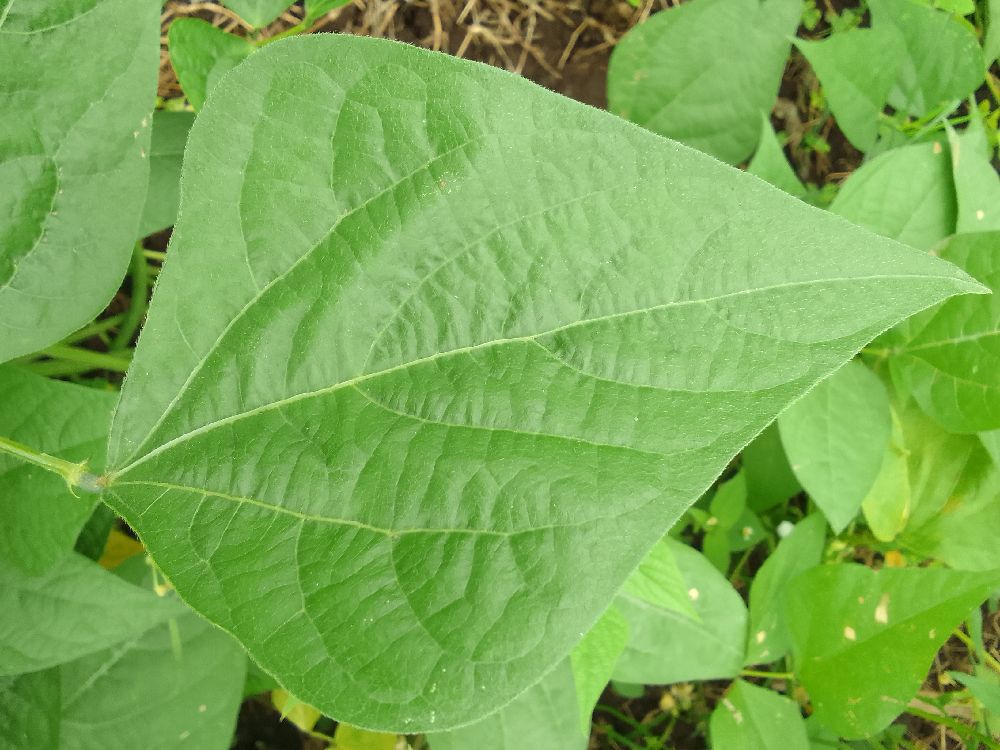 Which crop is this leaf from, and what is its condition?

common bean, healthy
